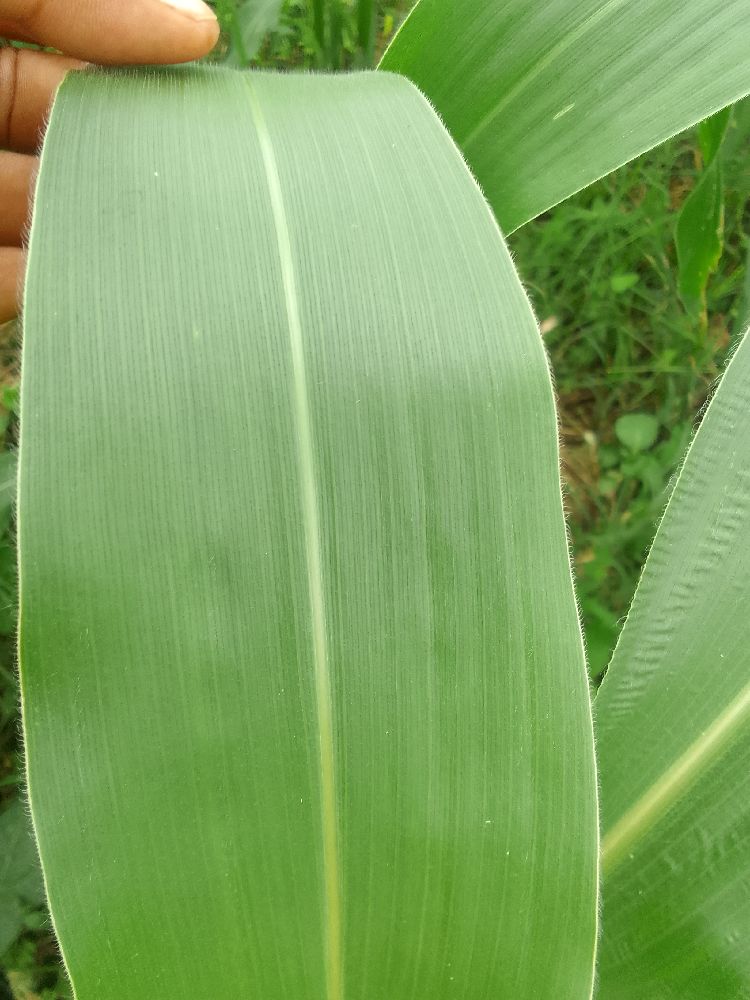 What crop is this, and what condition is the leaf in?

maize, healthy
